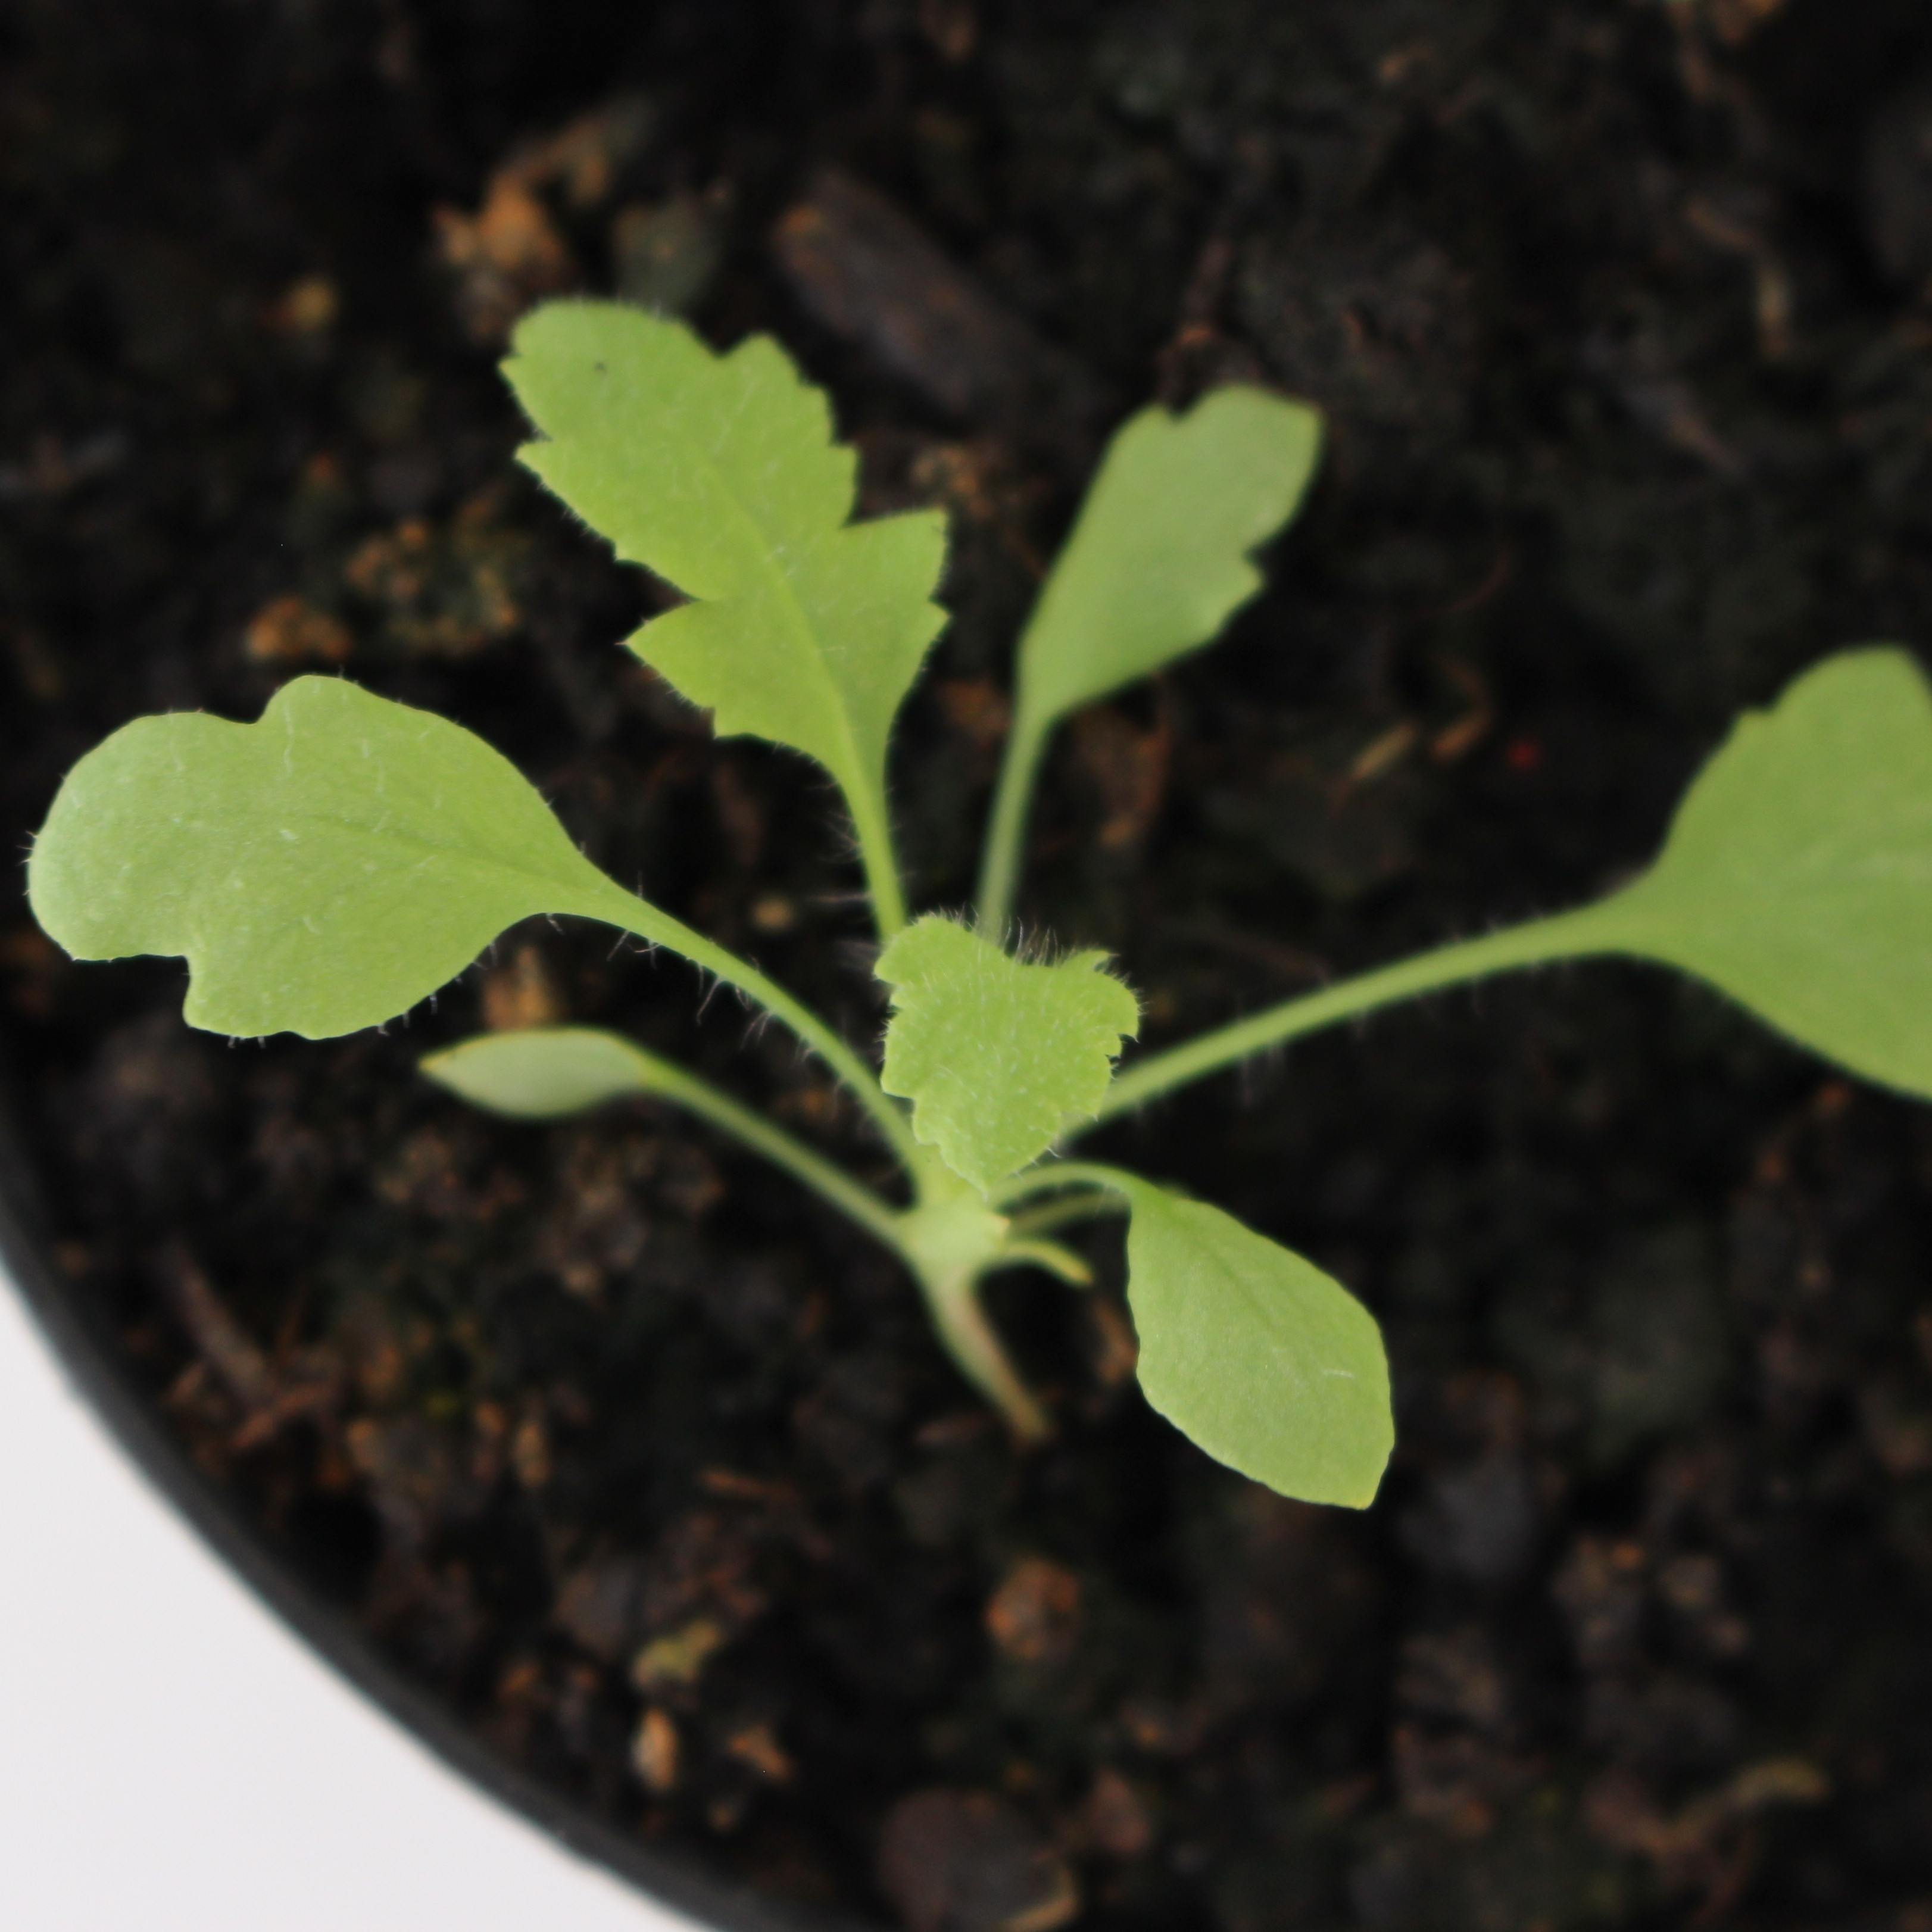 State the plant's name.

Papaver rhoeas
